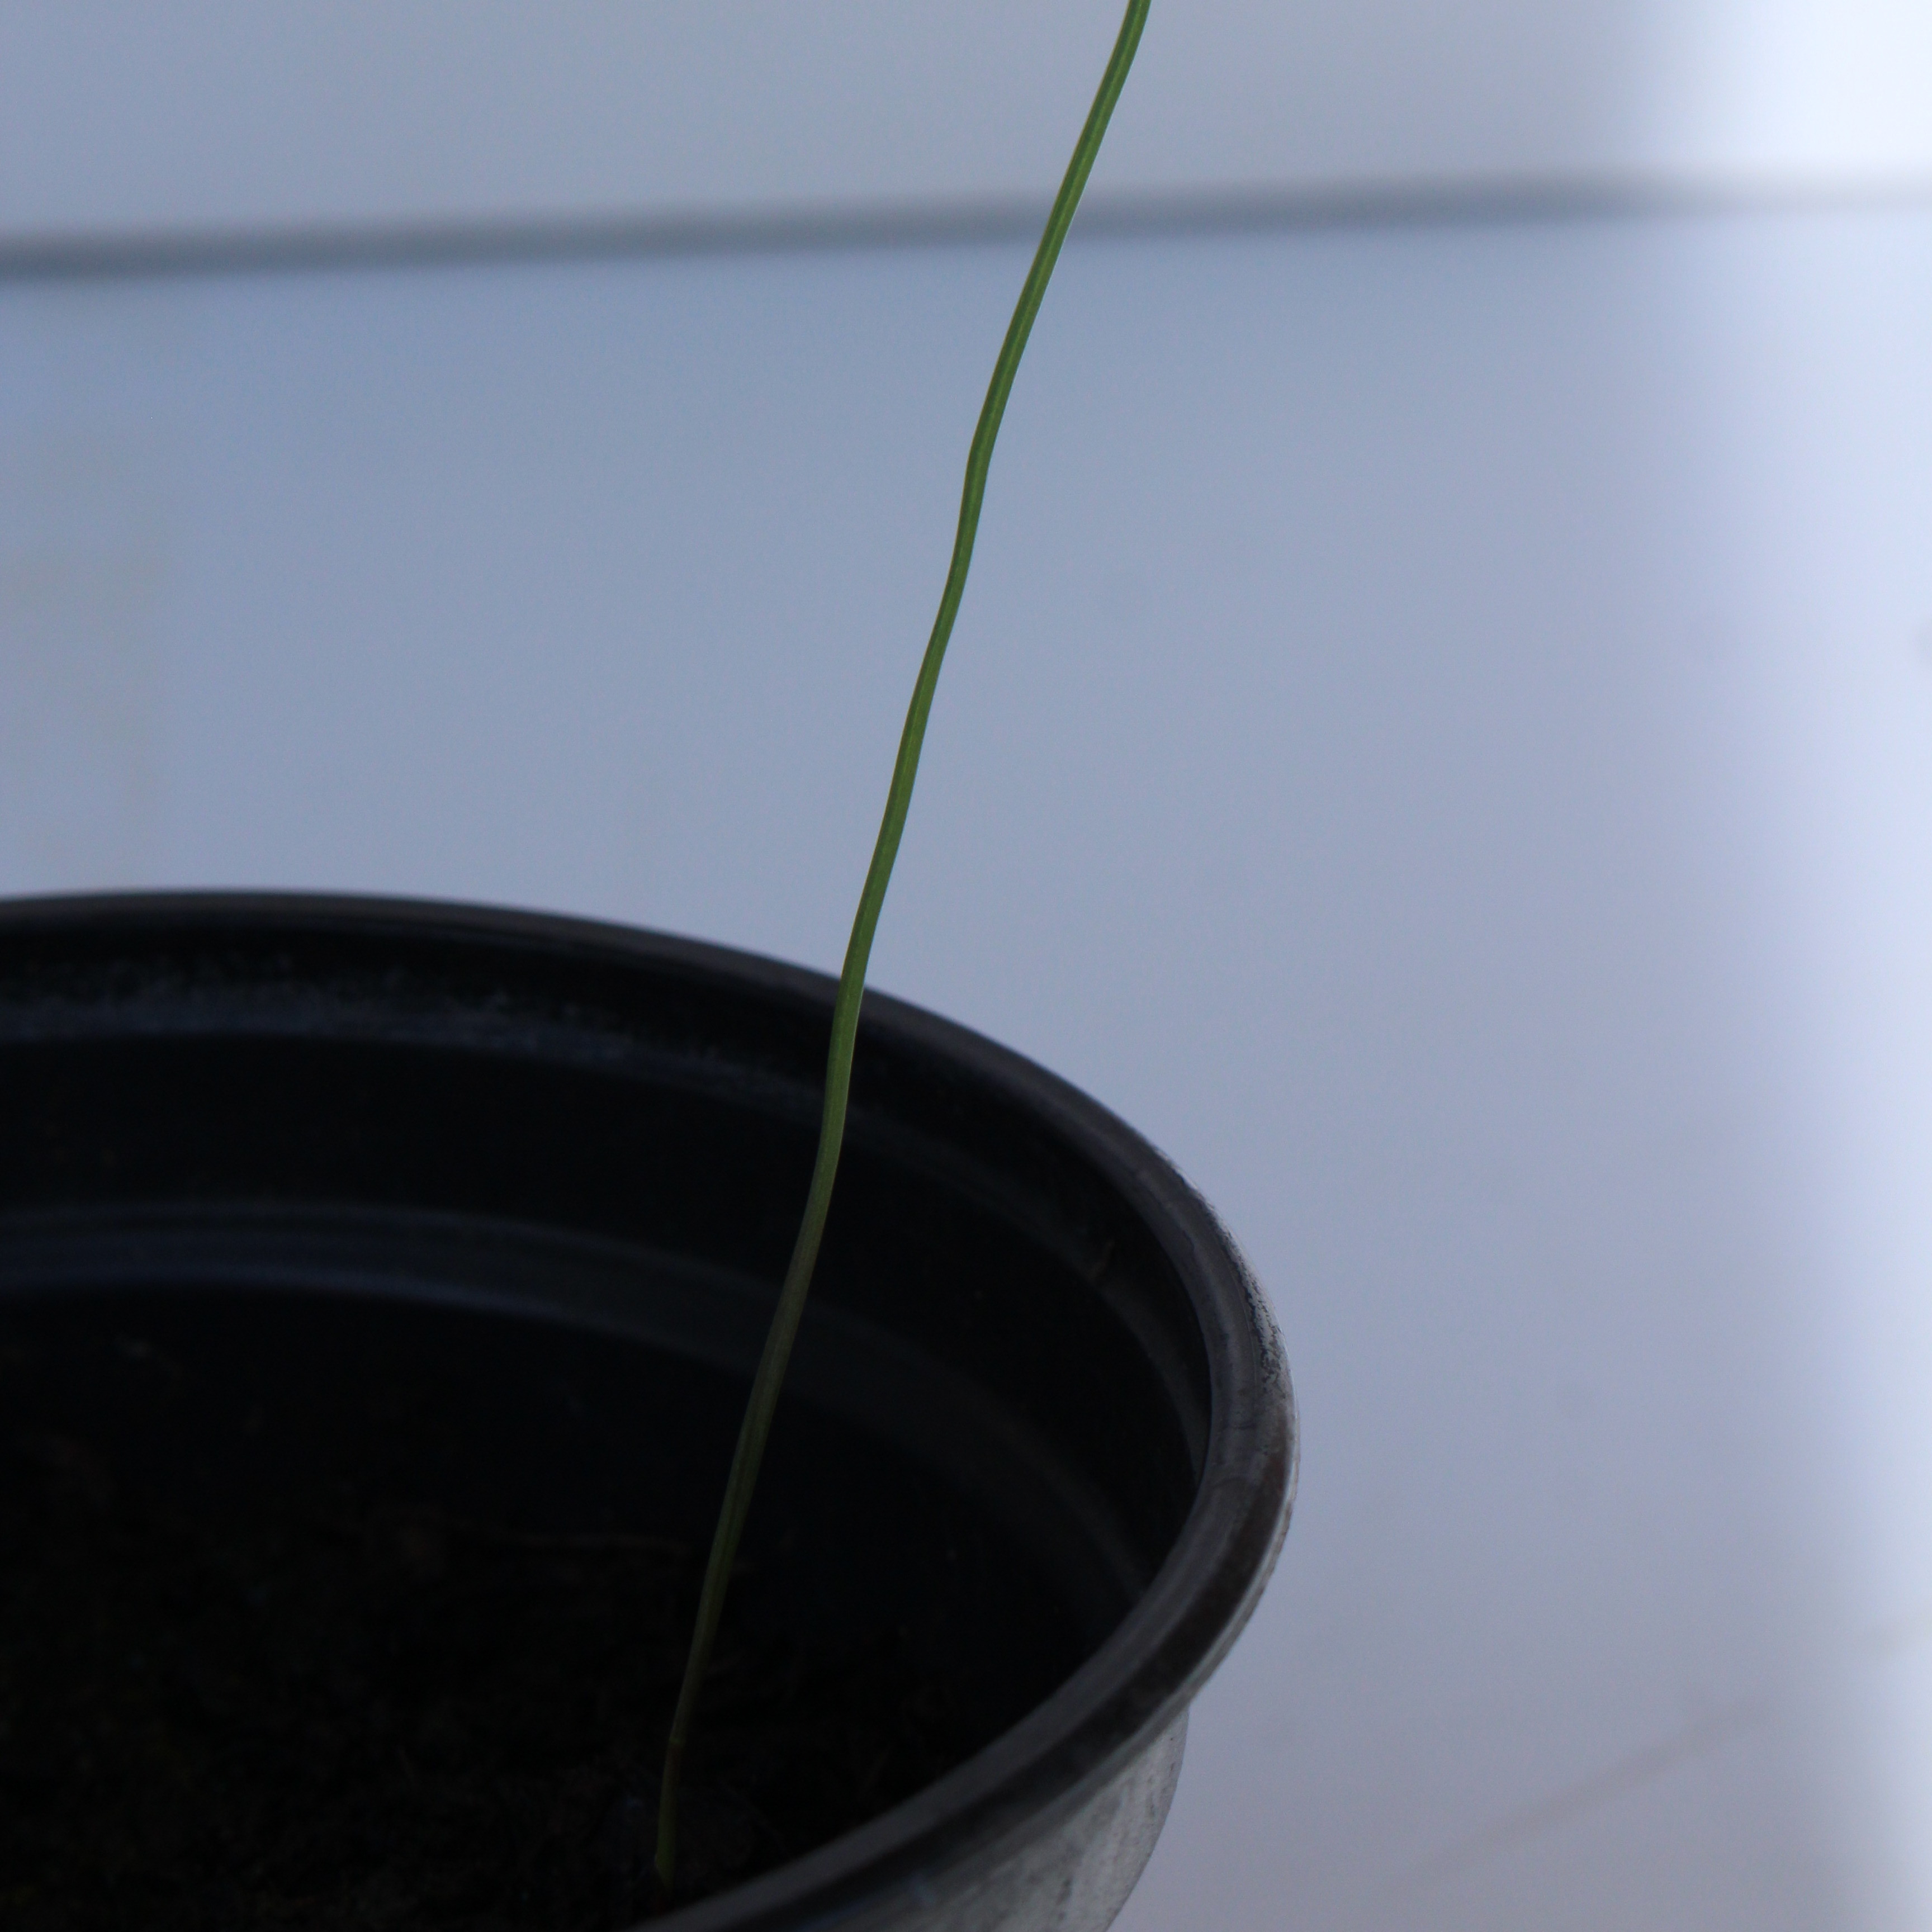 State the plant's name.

Lolium multiflorum
